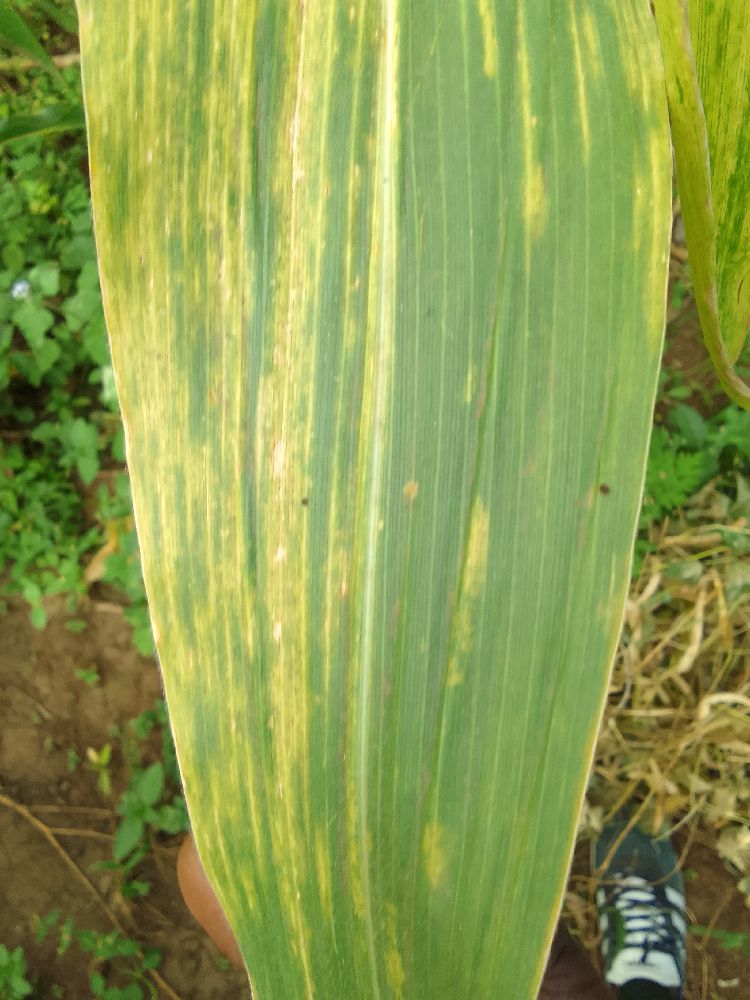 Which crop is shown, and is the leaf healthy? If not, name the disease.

maize, maize lethal necrosis
